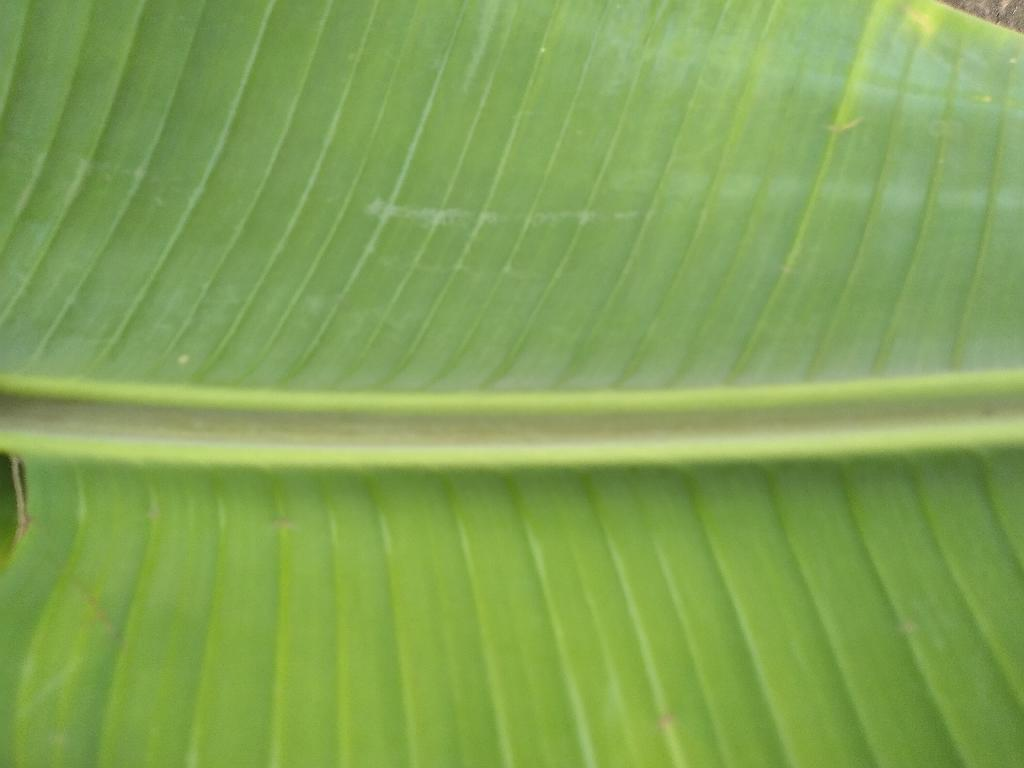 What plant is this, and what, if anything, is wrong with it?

banana, healthy
